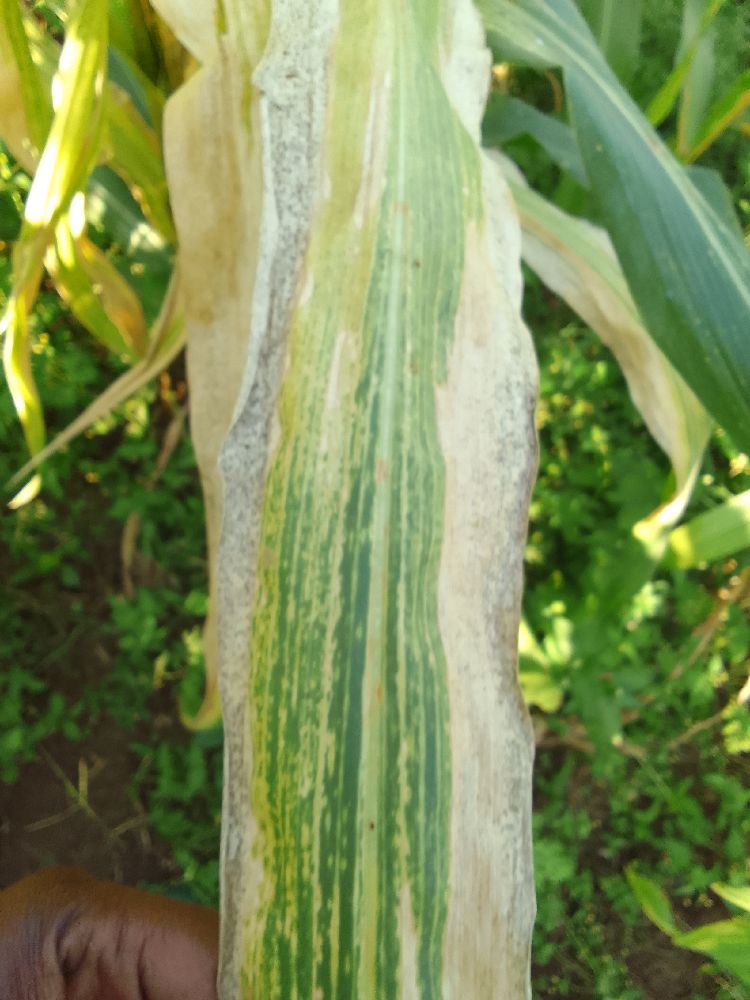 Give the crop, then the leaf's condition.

maize, maize lethal necrosis
